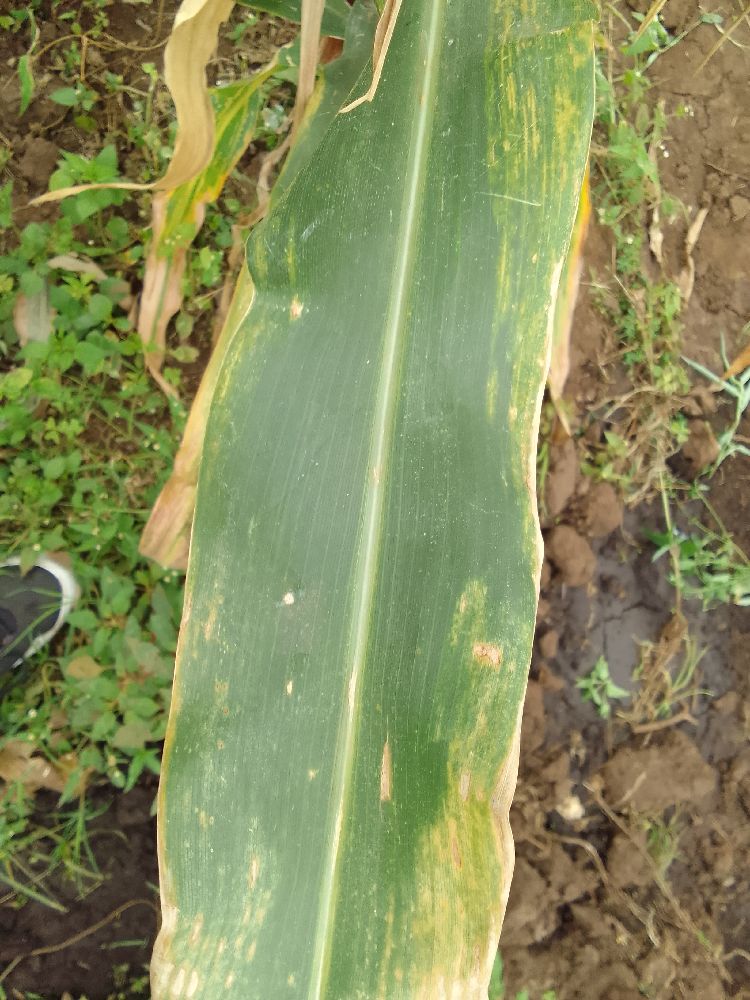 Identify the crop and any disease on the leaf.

maize, maize lethal necrosis
